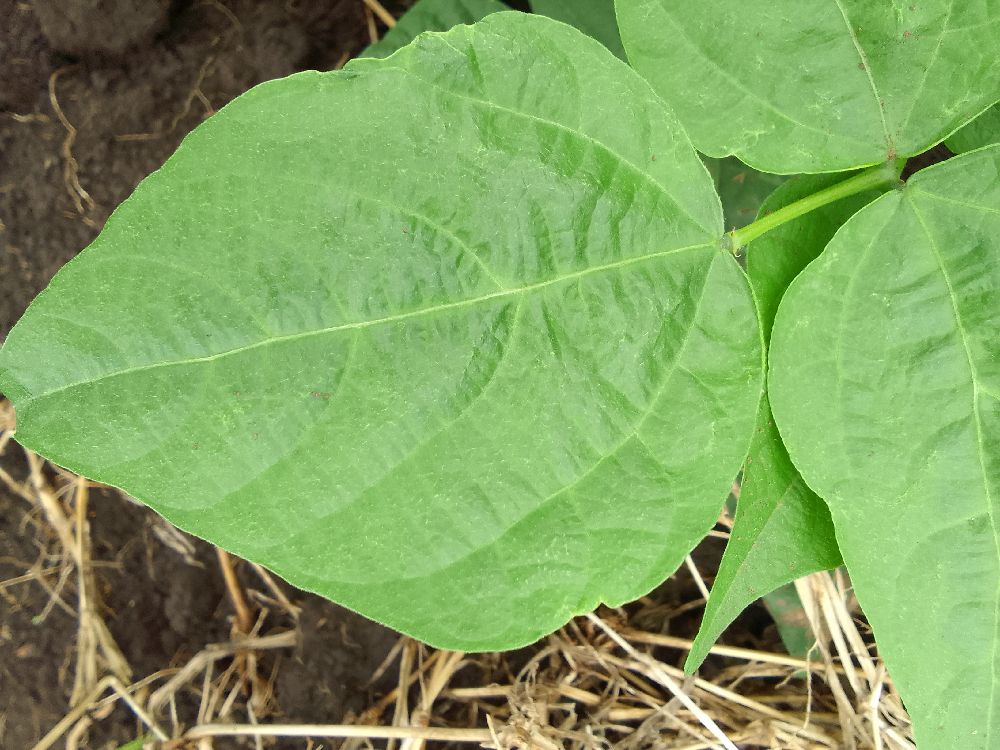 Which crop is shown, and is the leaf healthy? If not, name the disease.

common bean, healthy
